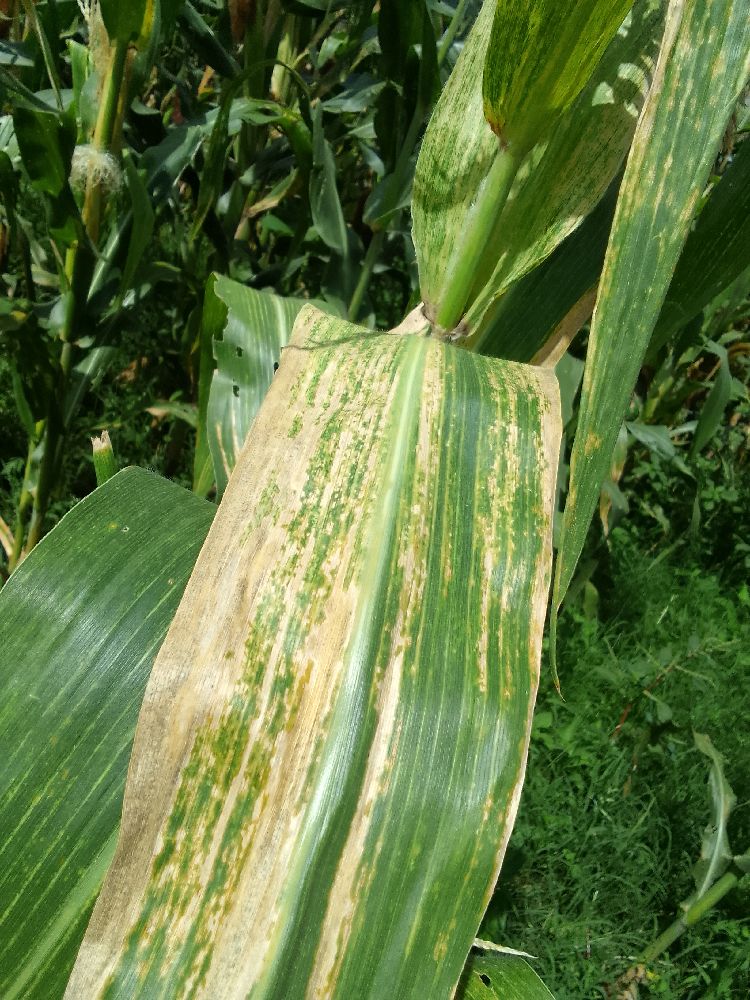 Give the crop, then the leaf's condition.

maize, maize lethal necrosis
